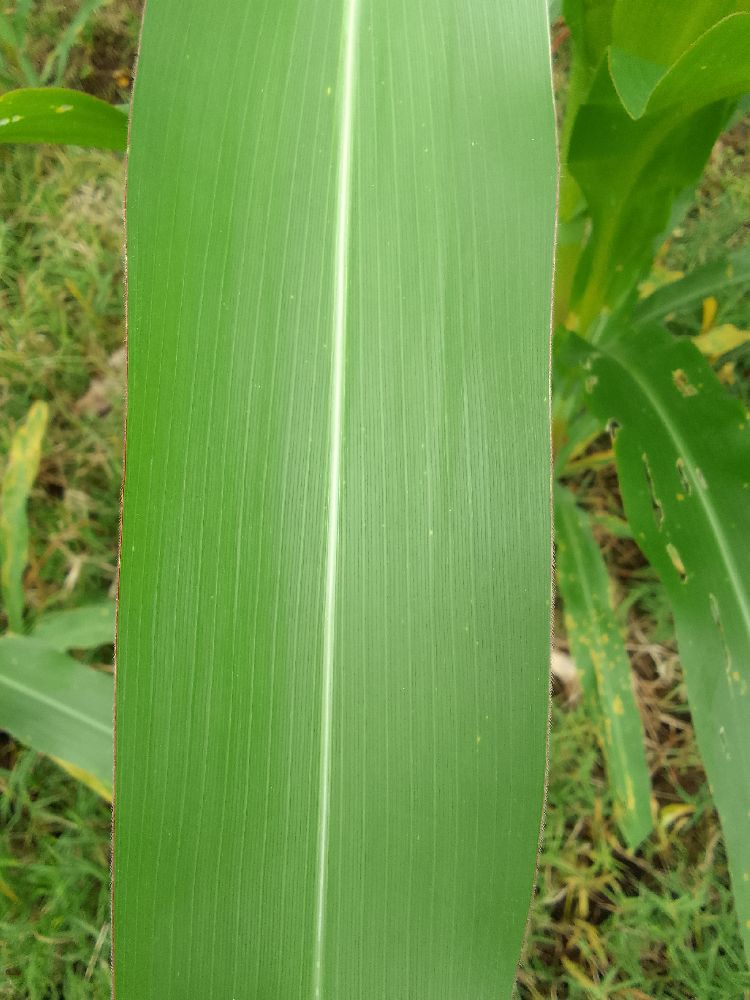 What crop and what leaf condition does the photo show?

maize, healthy
